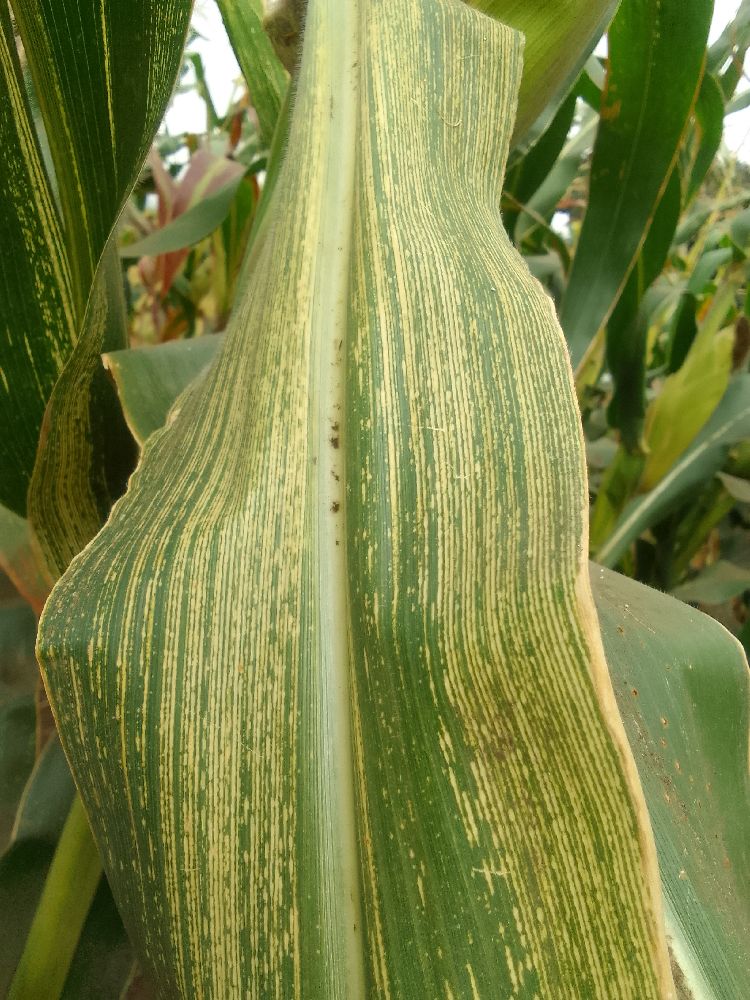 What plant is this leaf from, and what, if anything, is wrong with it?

maize, maize streak virus
